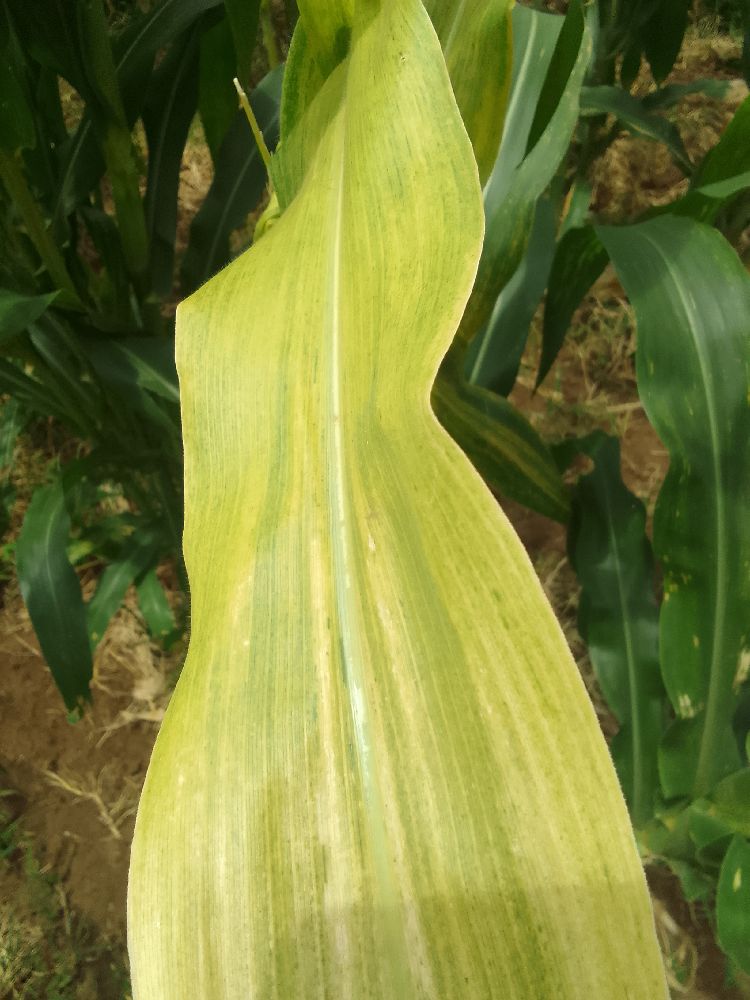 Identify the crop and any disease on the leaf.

maize, maize lethal necrosis
